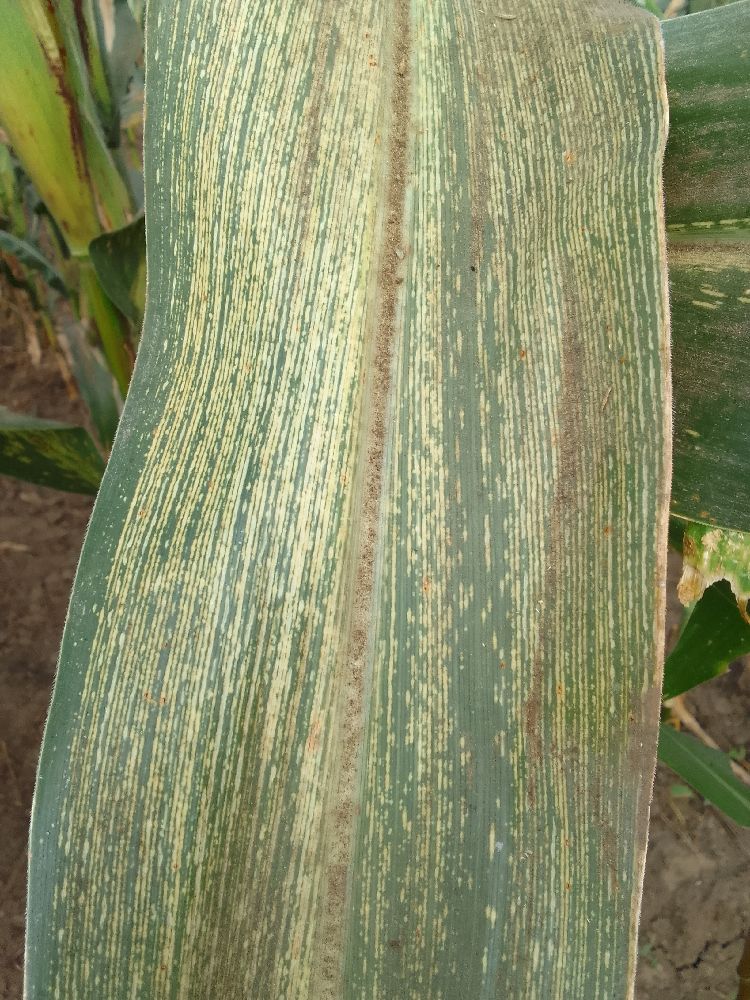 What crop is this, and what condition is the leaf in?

maize, maize streak virus
